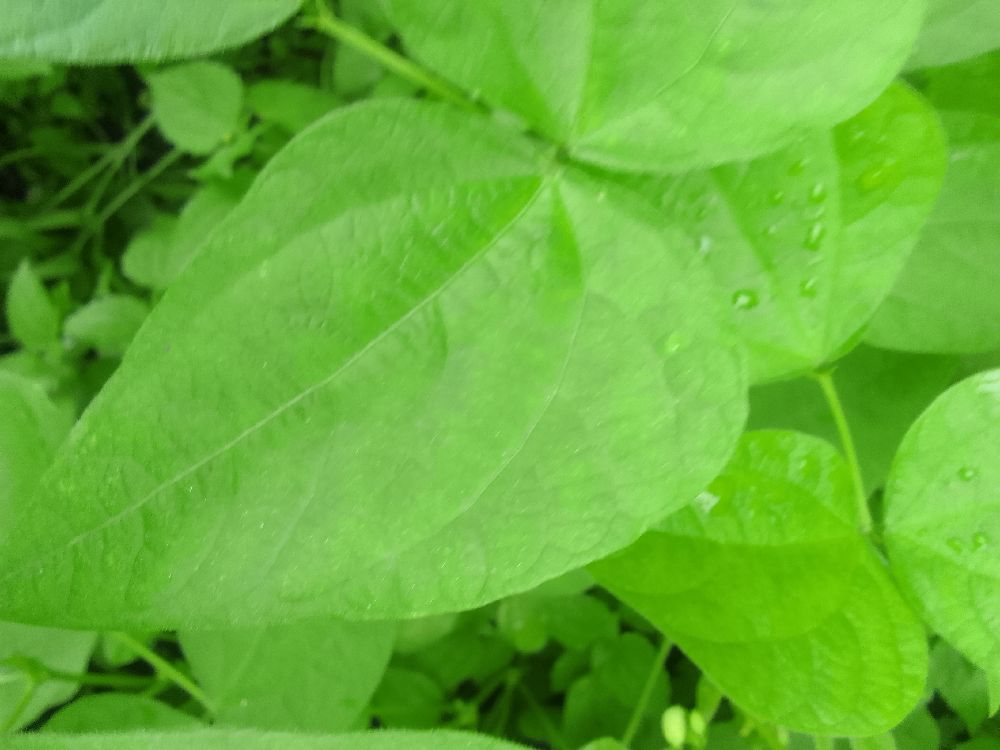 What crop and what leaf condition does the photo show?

common bean, healthy
